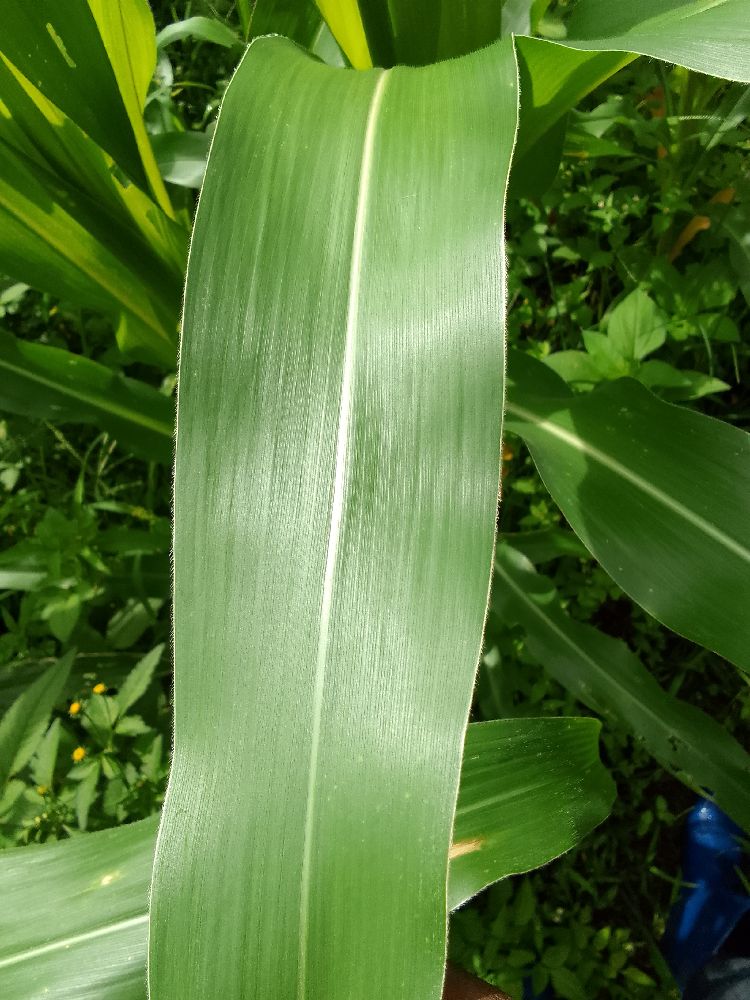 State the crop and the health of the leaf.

maize, healthy
